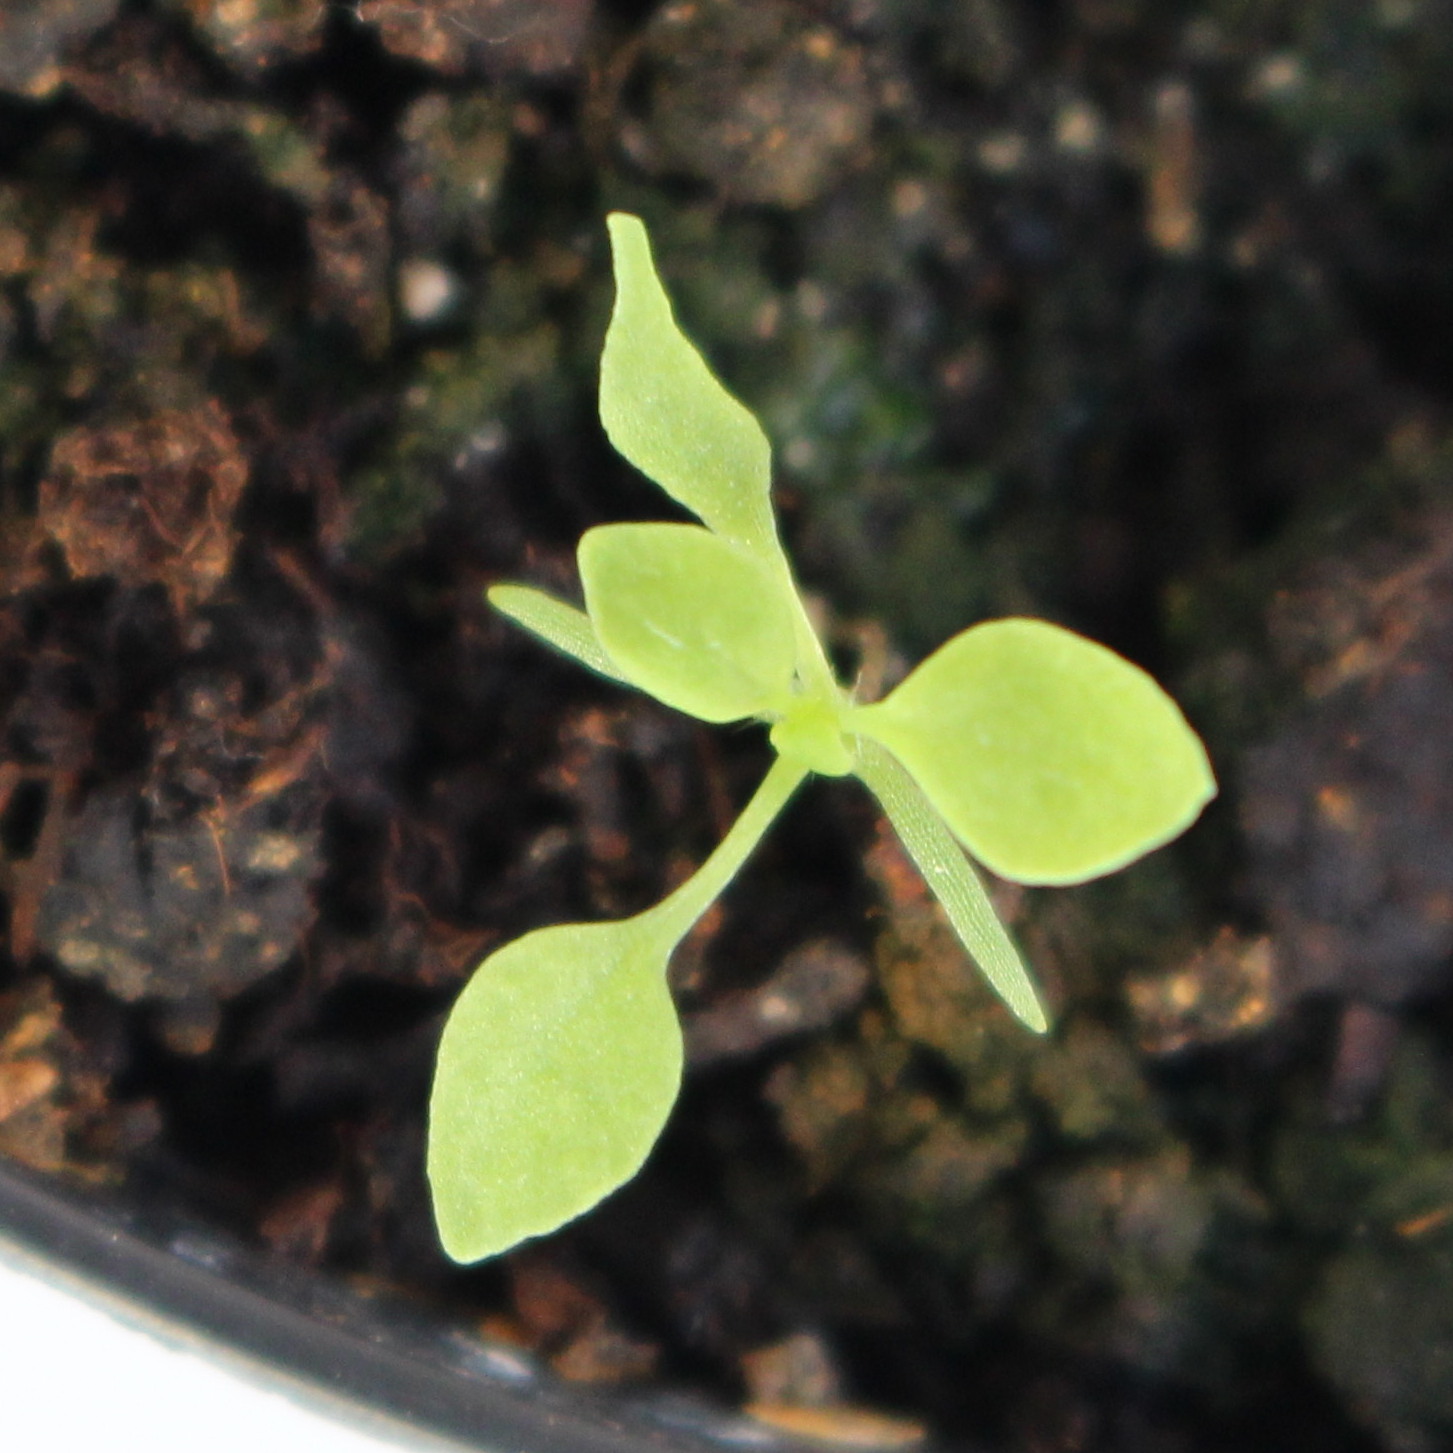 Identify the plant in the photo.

Papaver rhoeas
